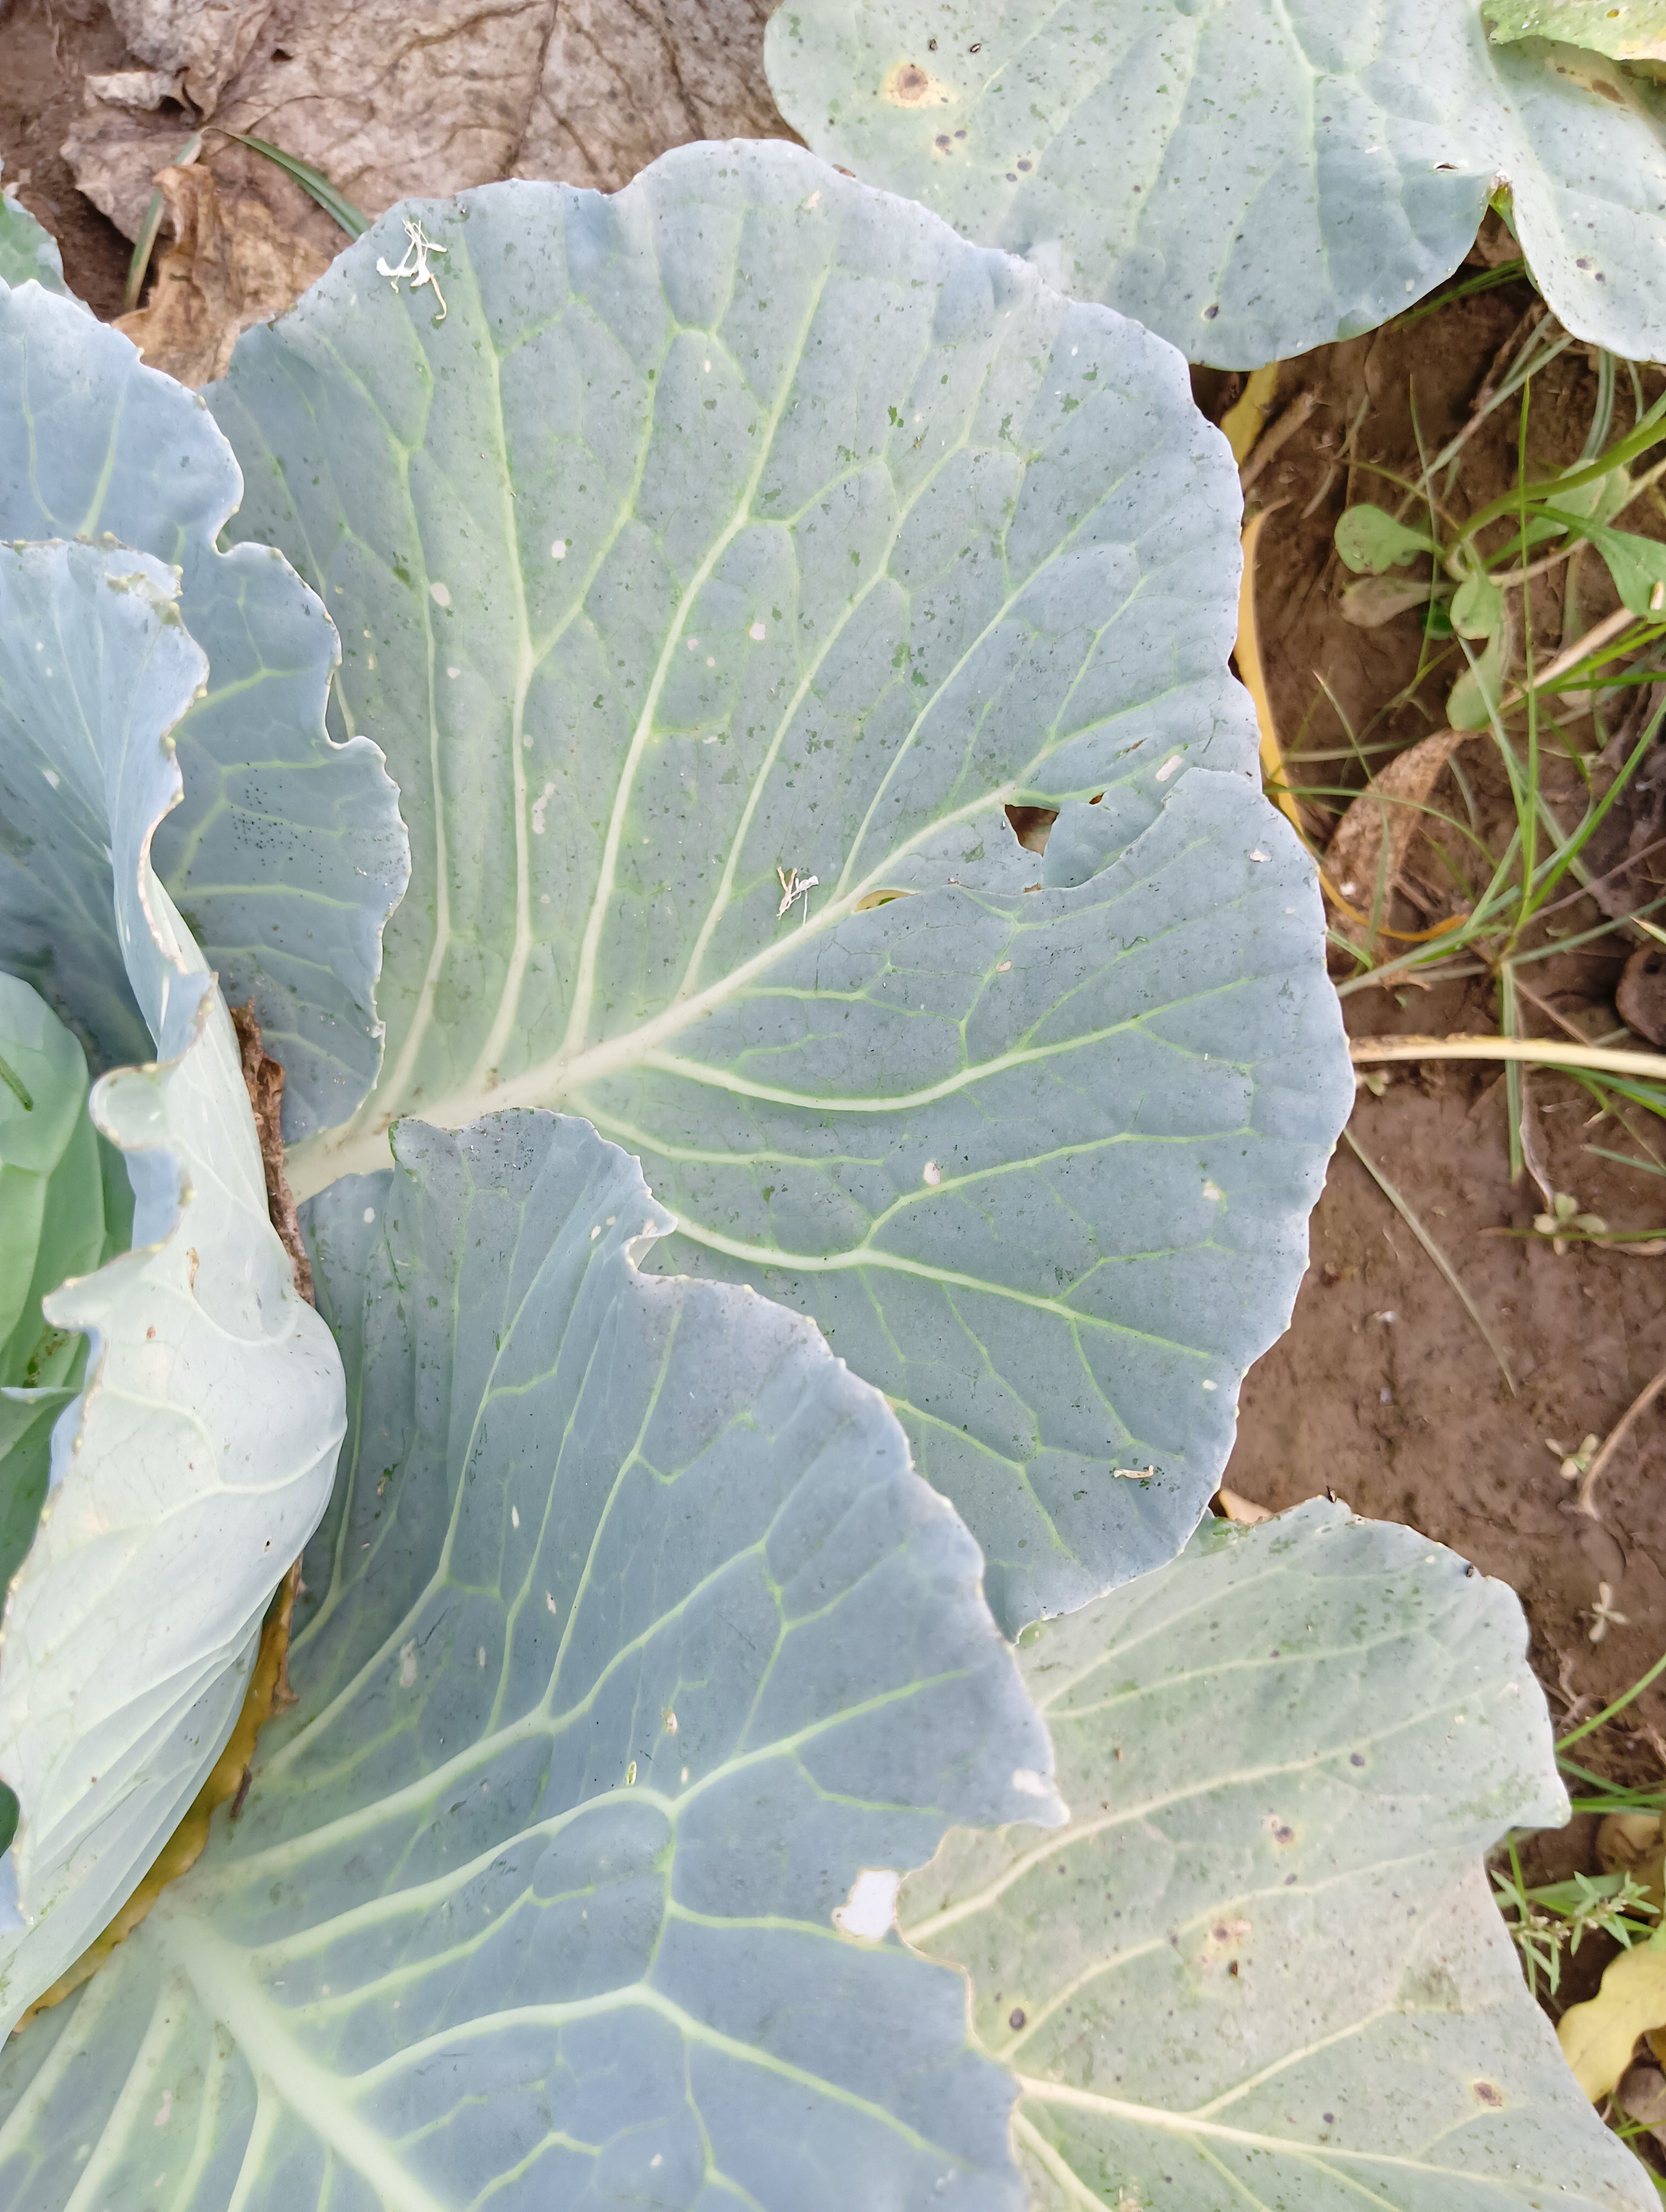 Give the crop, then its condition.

cabbage, healthy
